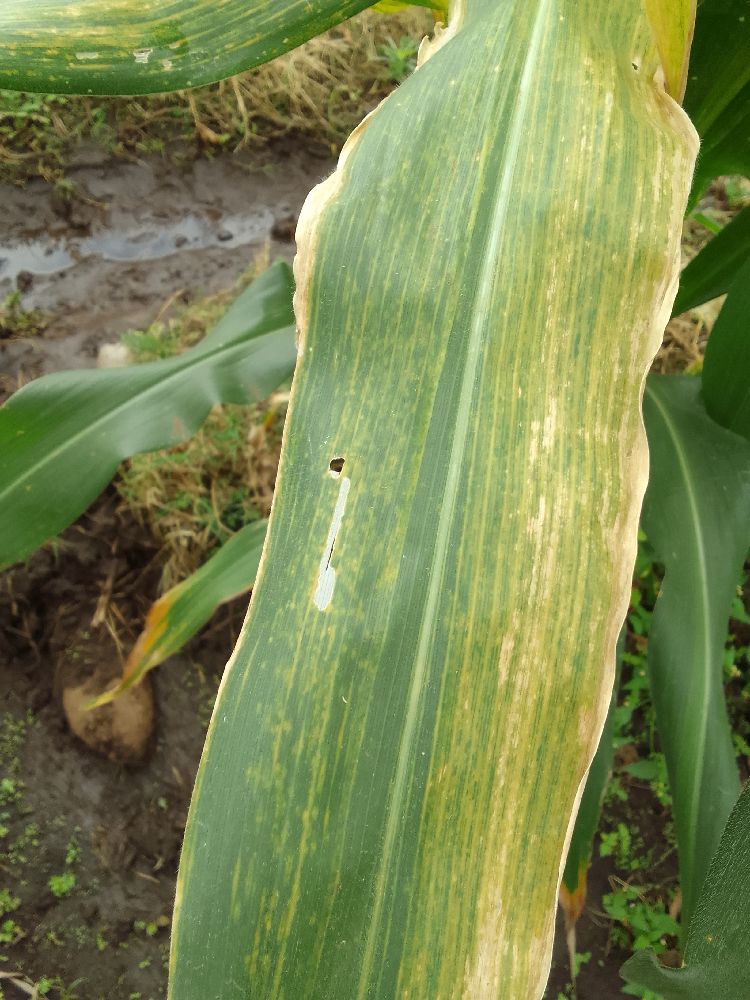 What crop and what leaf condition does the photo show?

maize, maize streak virus
